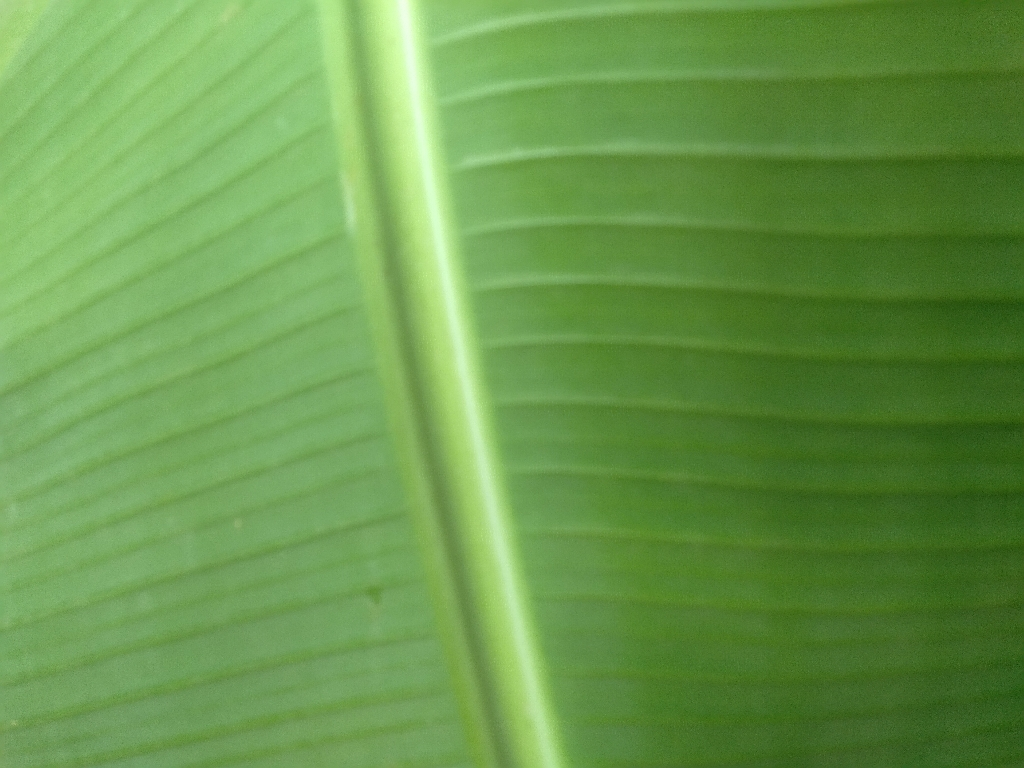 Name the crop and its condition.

banana, healthy
